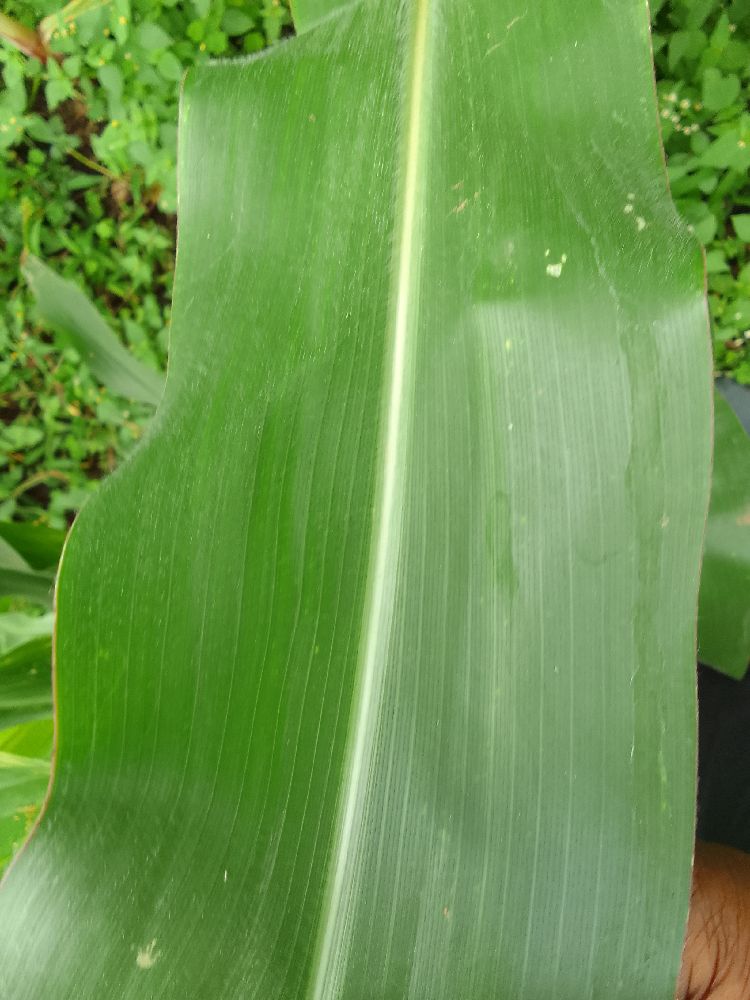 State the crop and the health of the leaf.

maize, healthy
